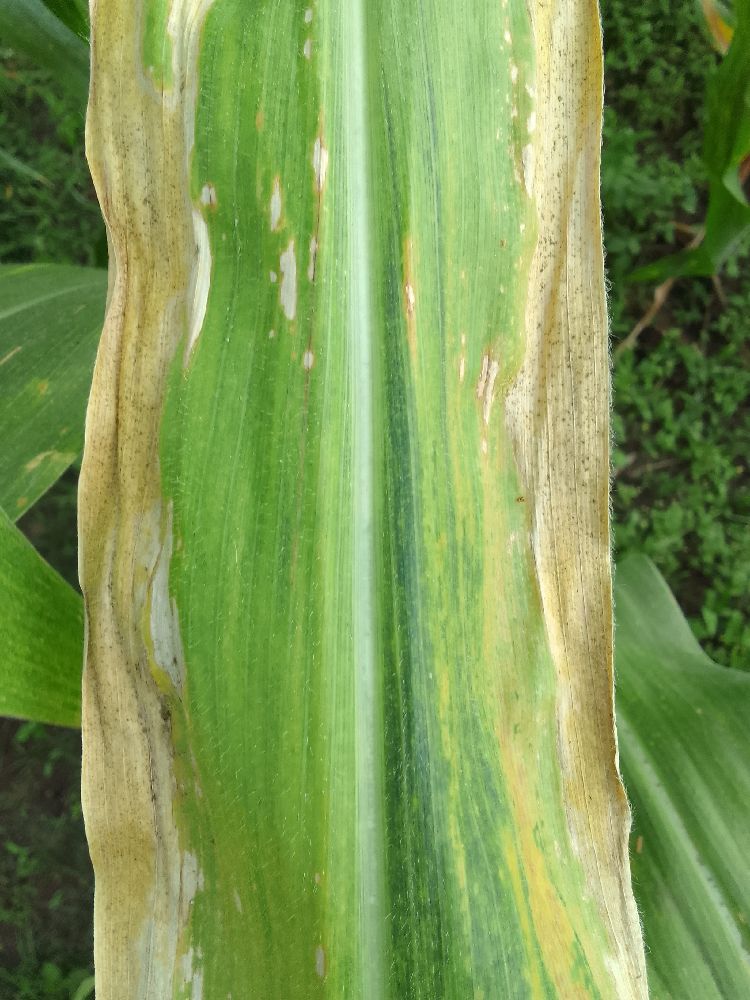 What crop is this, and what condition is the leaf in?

maize, maize lethal necrosis
